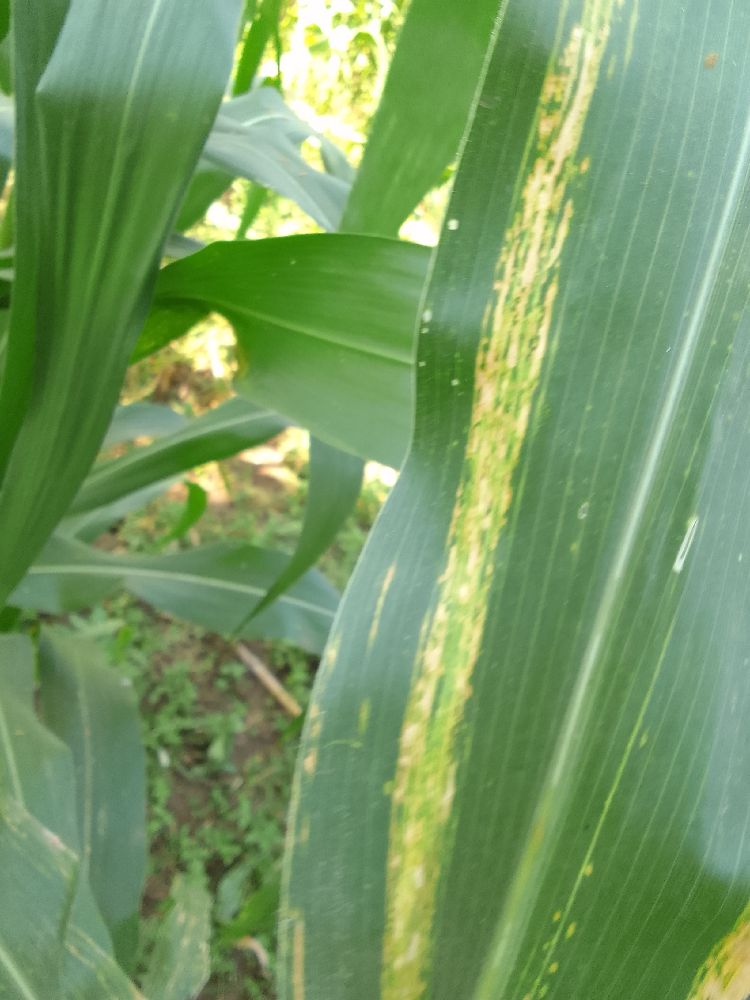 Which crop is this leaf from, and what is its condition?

maize, maize lethal necrosis
